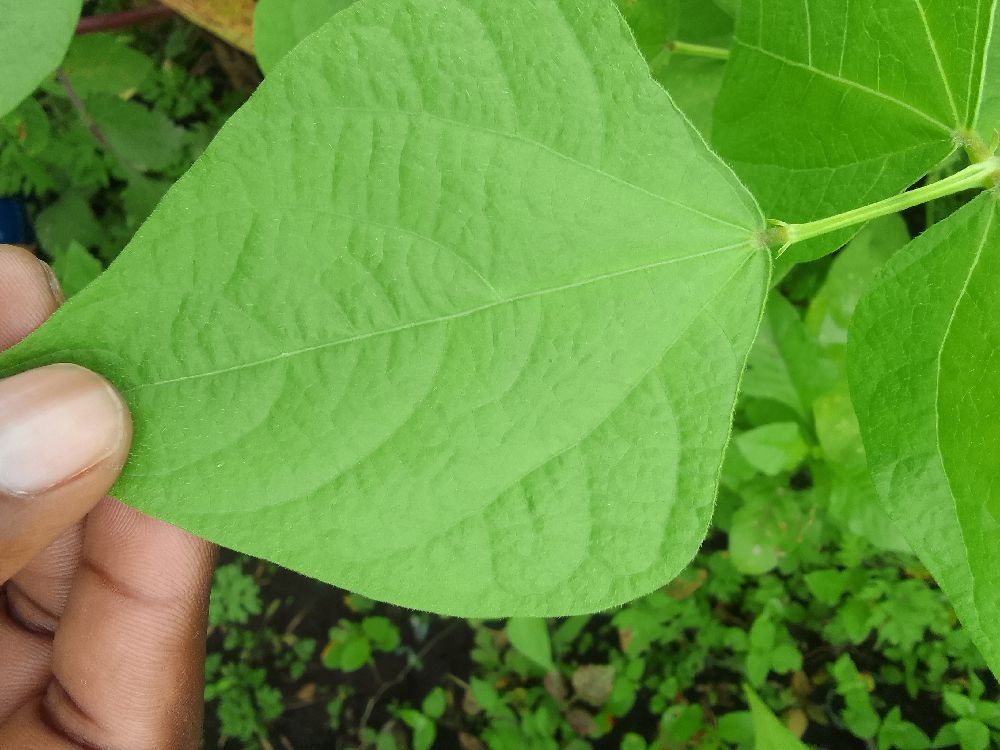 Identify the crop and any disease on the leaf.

common bean, healthy
